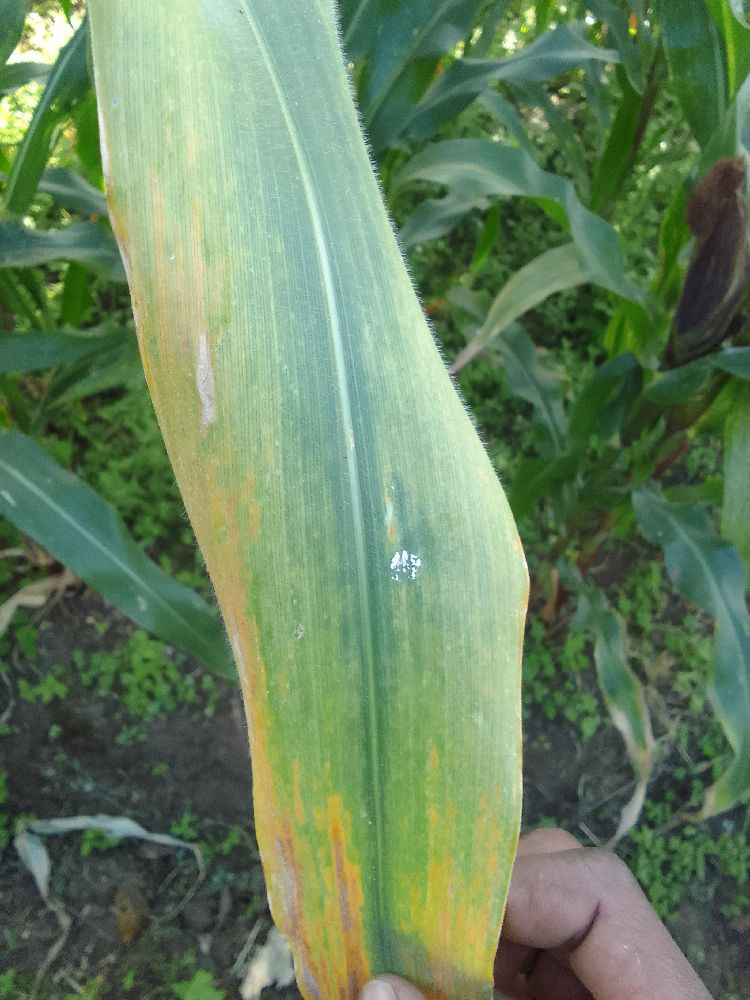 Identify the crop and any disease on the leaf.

maize, maize lethal necrosis
